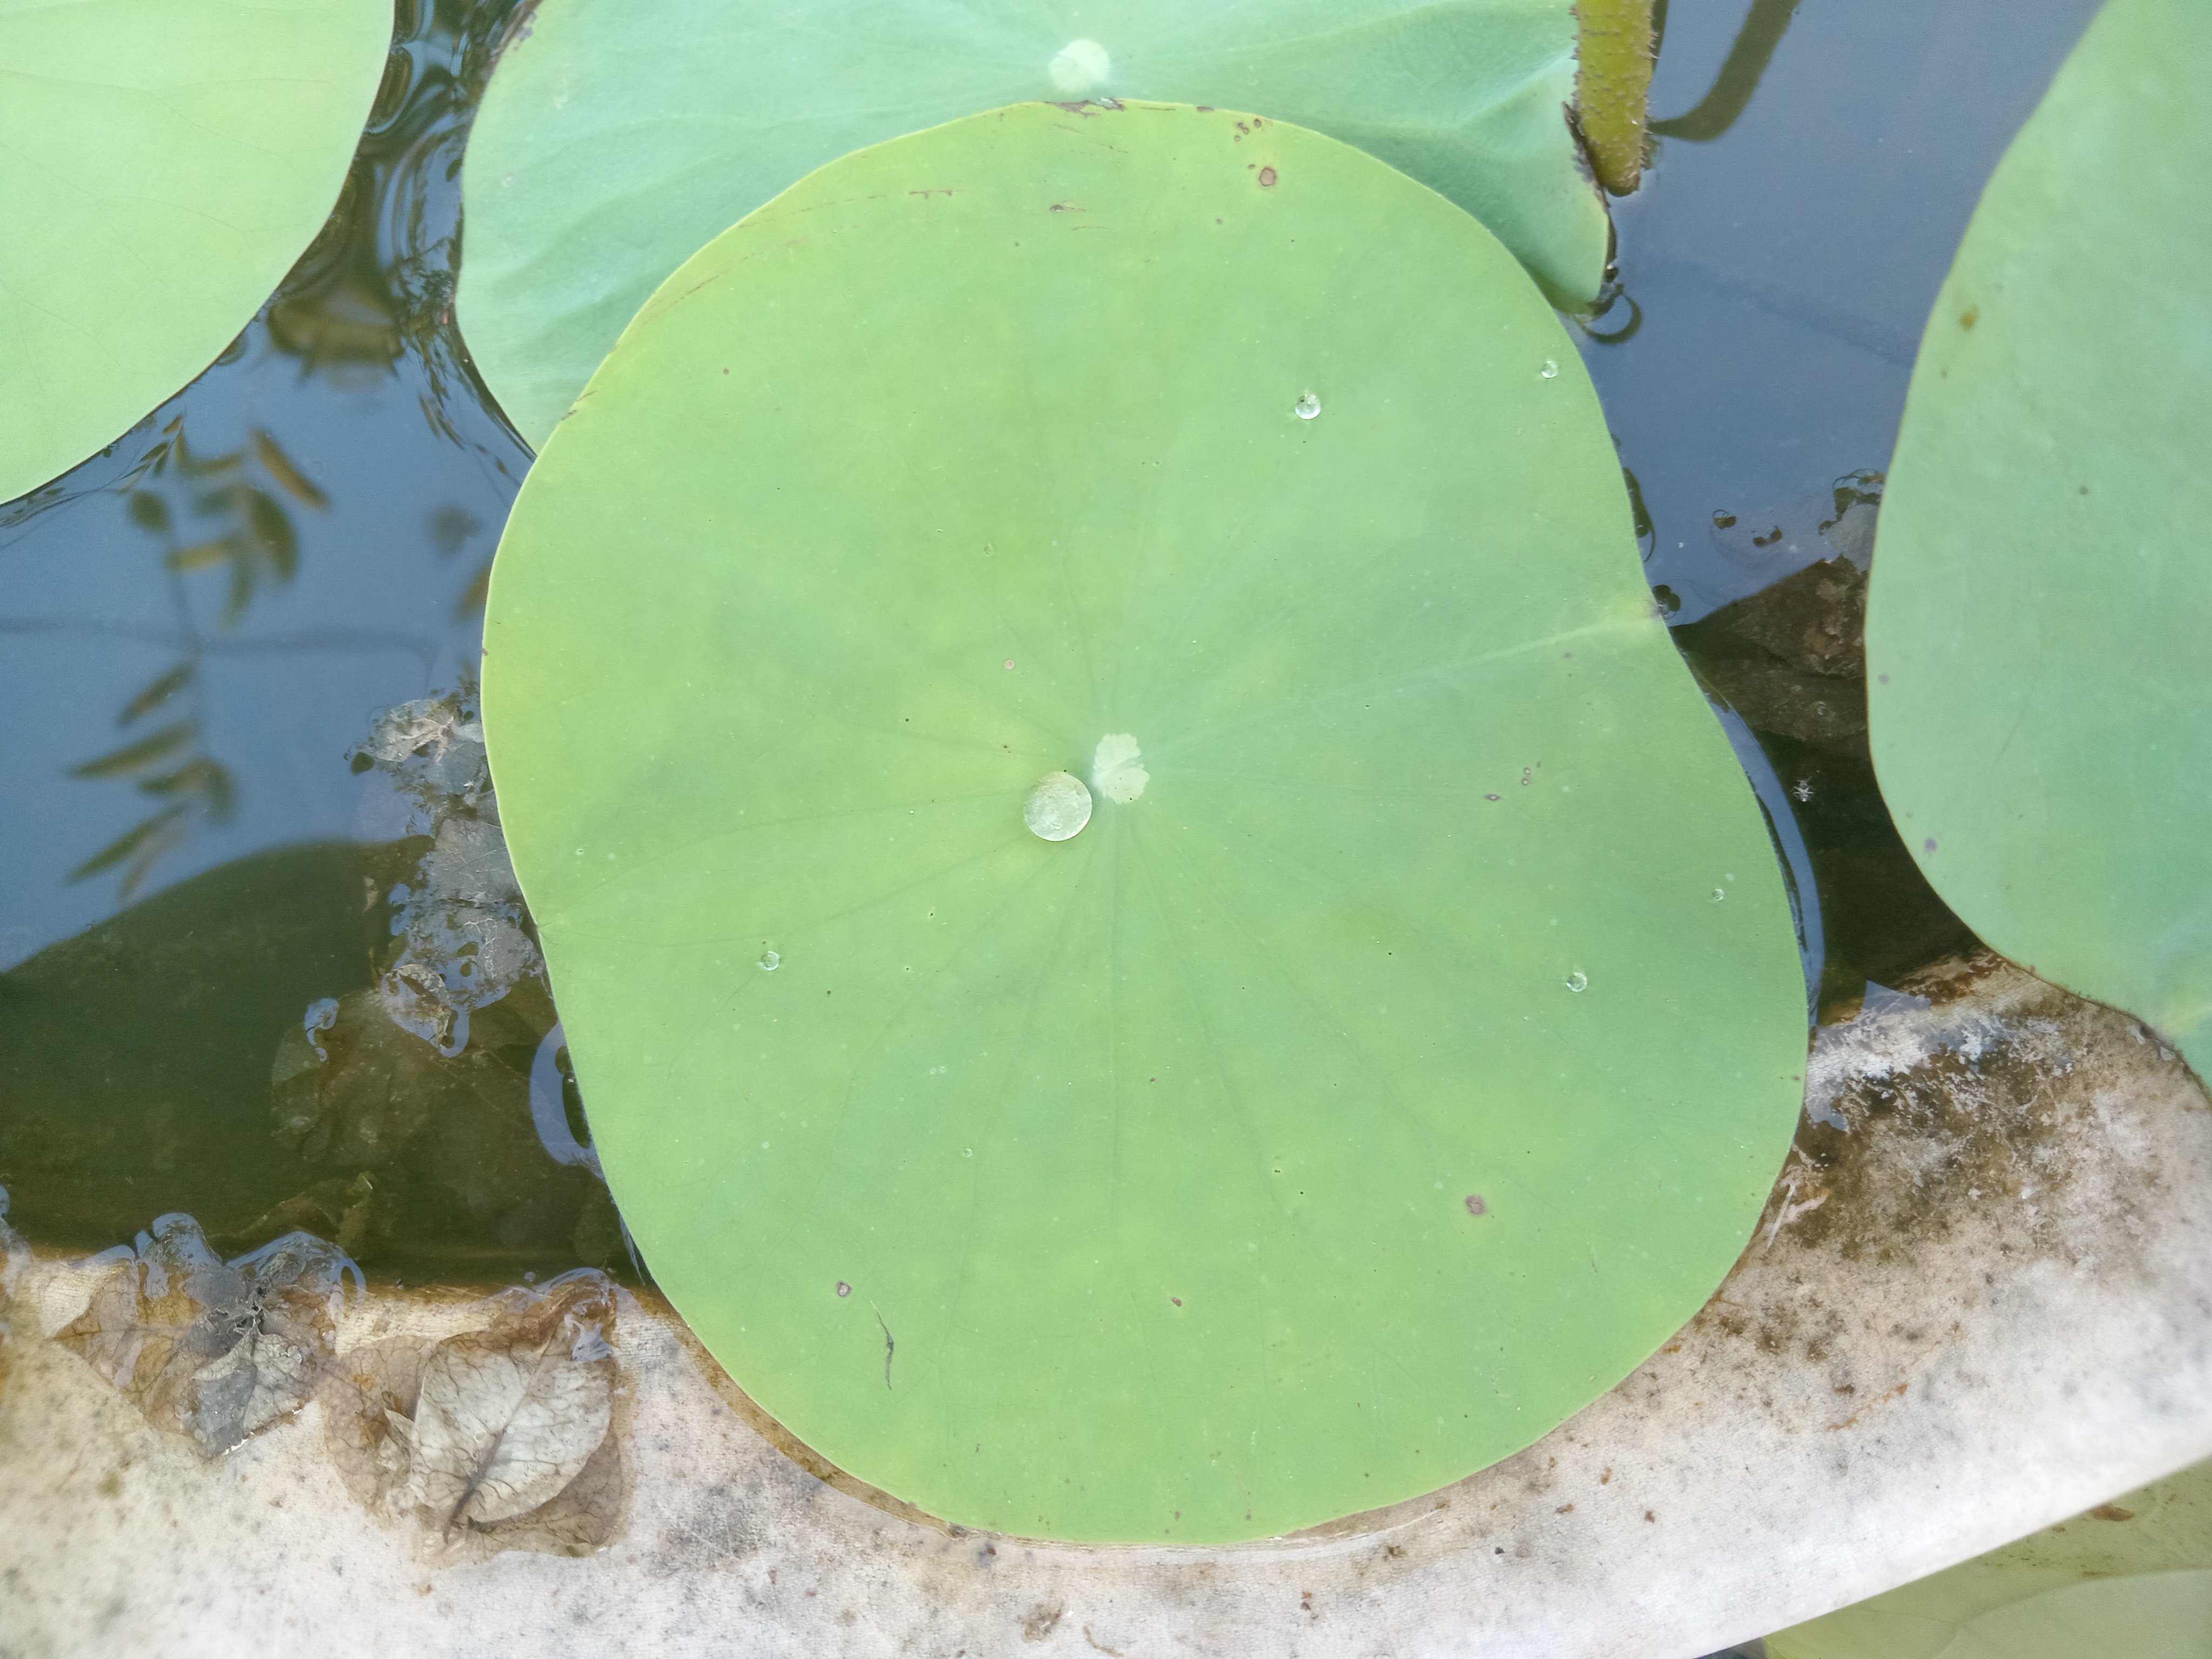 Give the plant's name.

lotus
